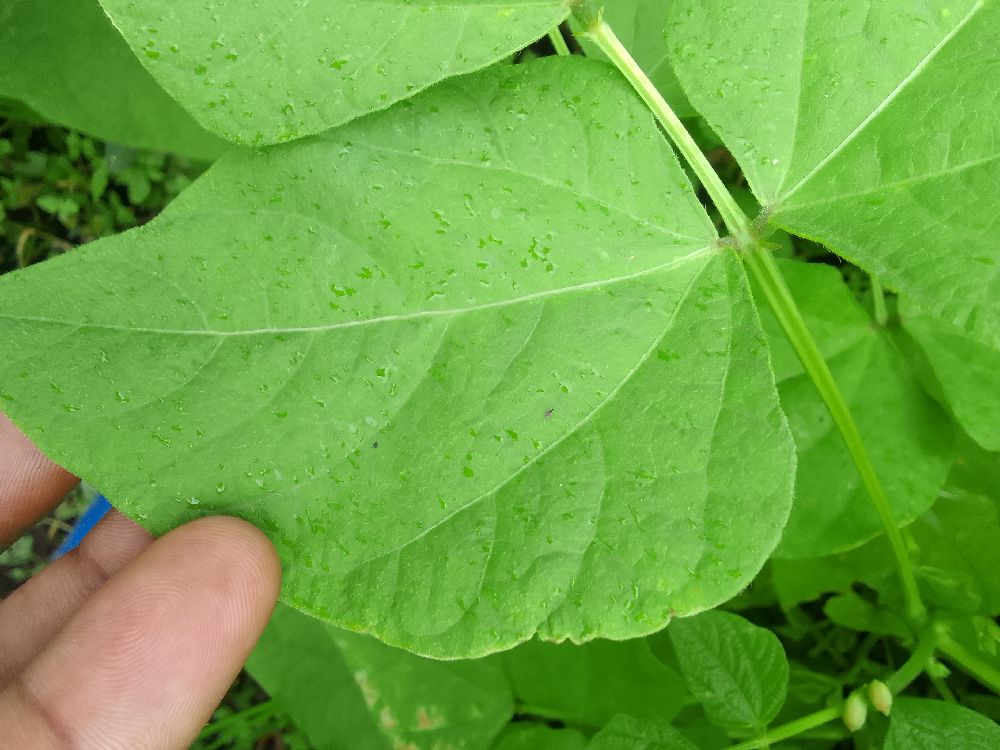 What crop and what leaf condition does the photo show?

common bean, healthy
